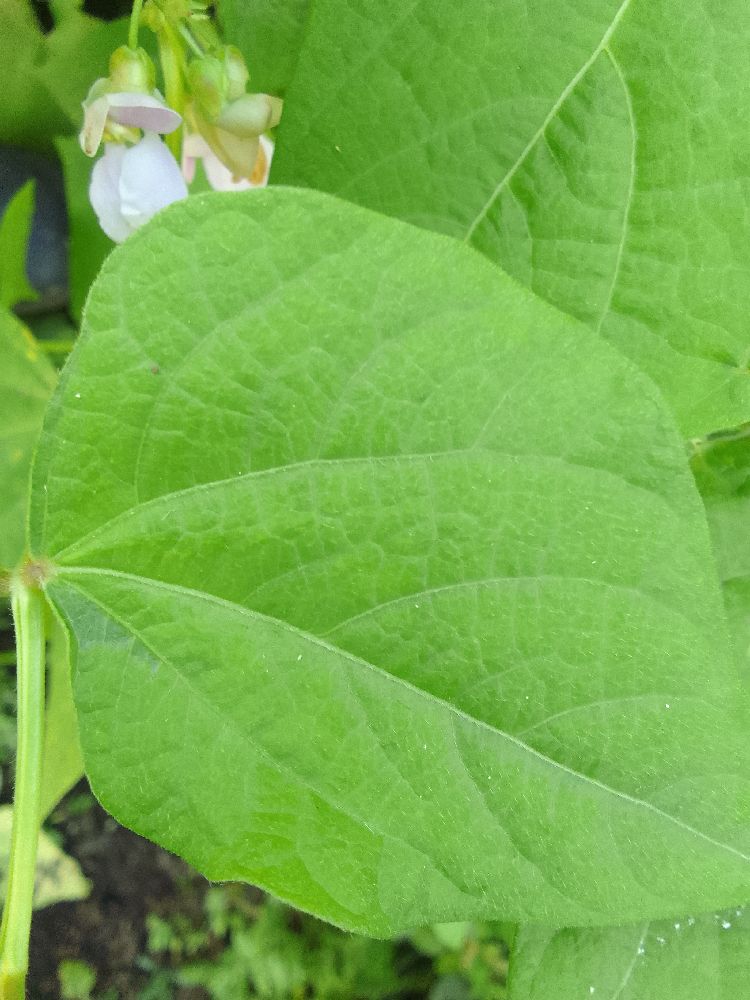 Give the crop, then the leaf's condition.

common bean, healthy
